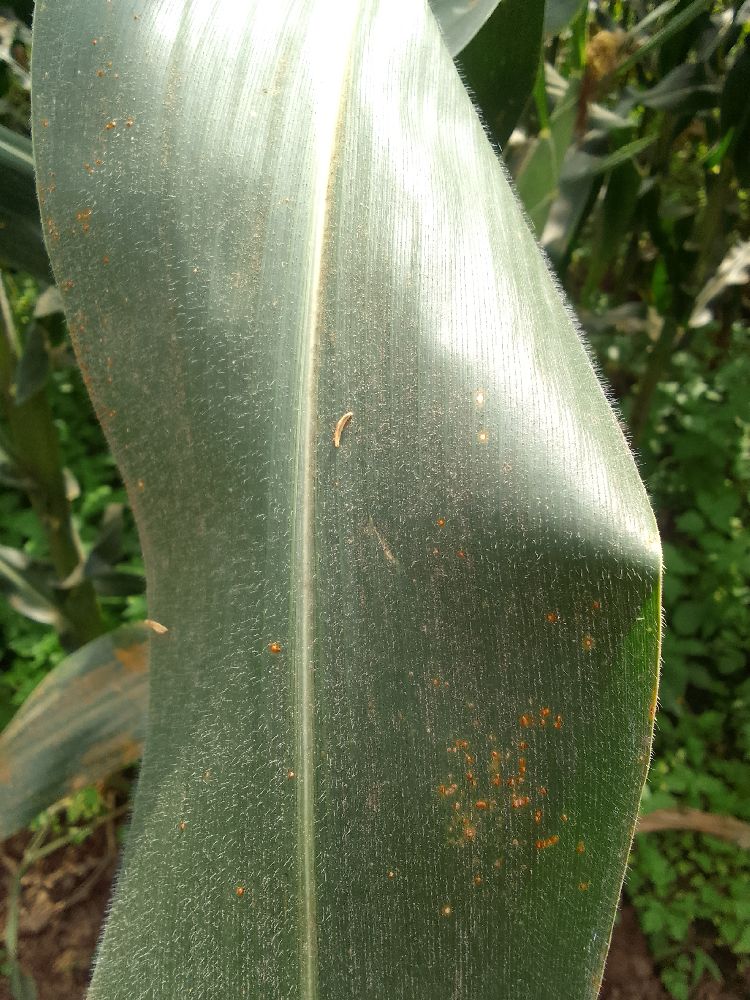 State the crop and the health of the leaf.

maize, healthy
